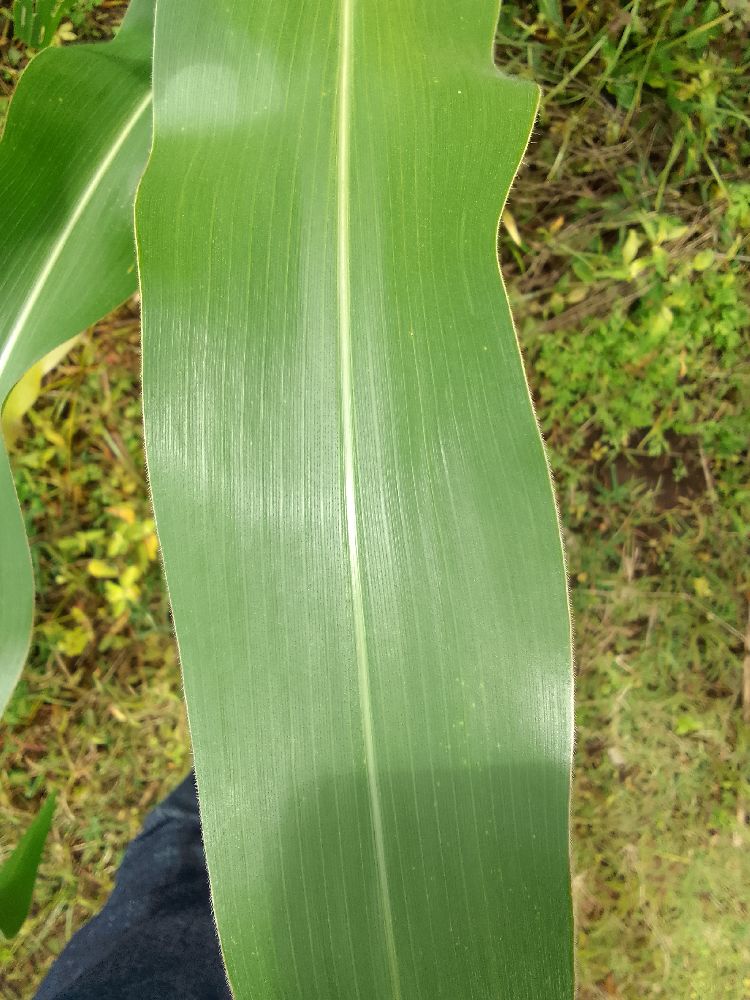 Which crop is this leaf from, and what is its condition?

maize, healthy
